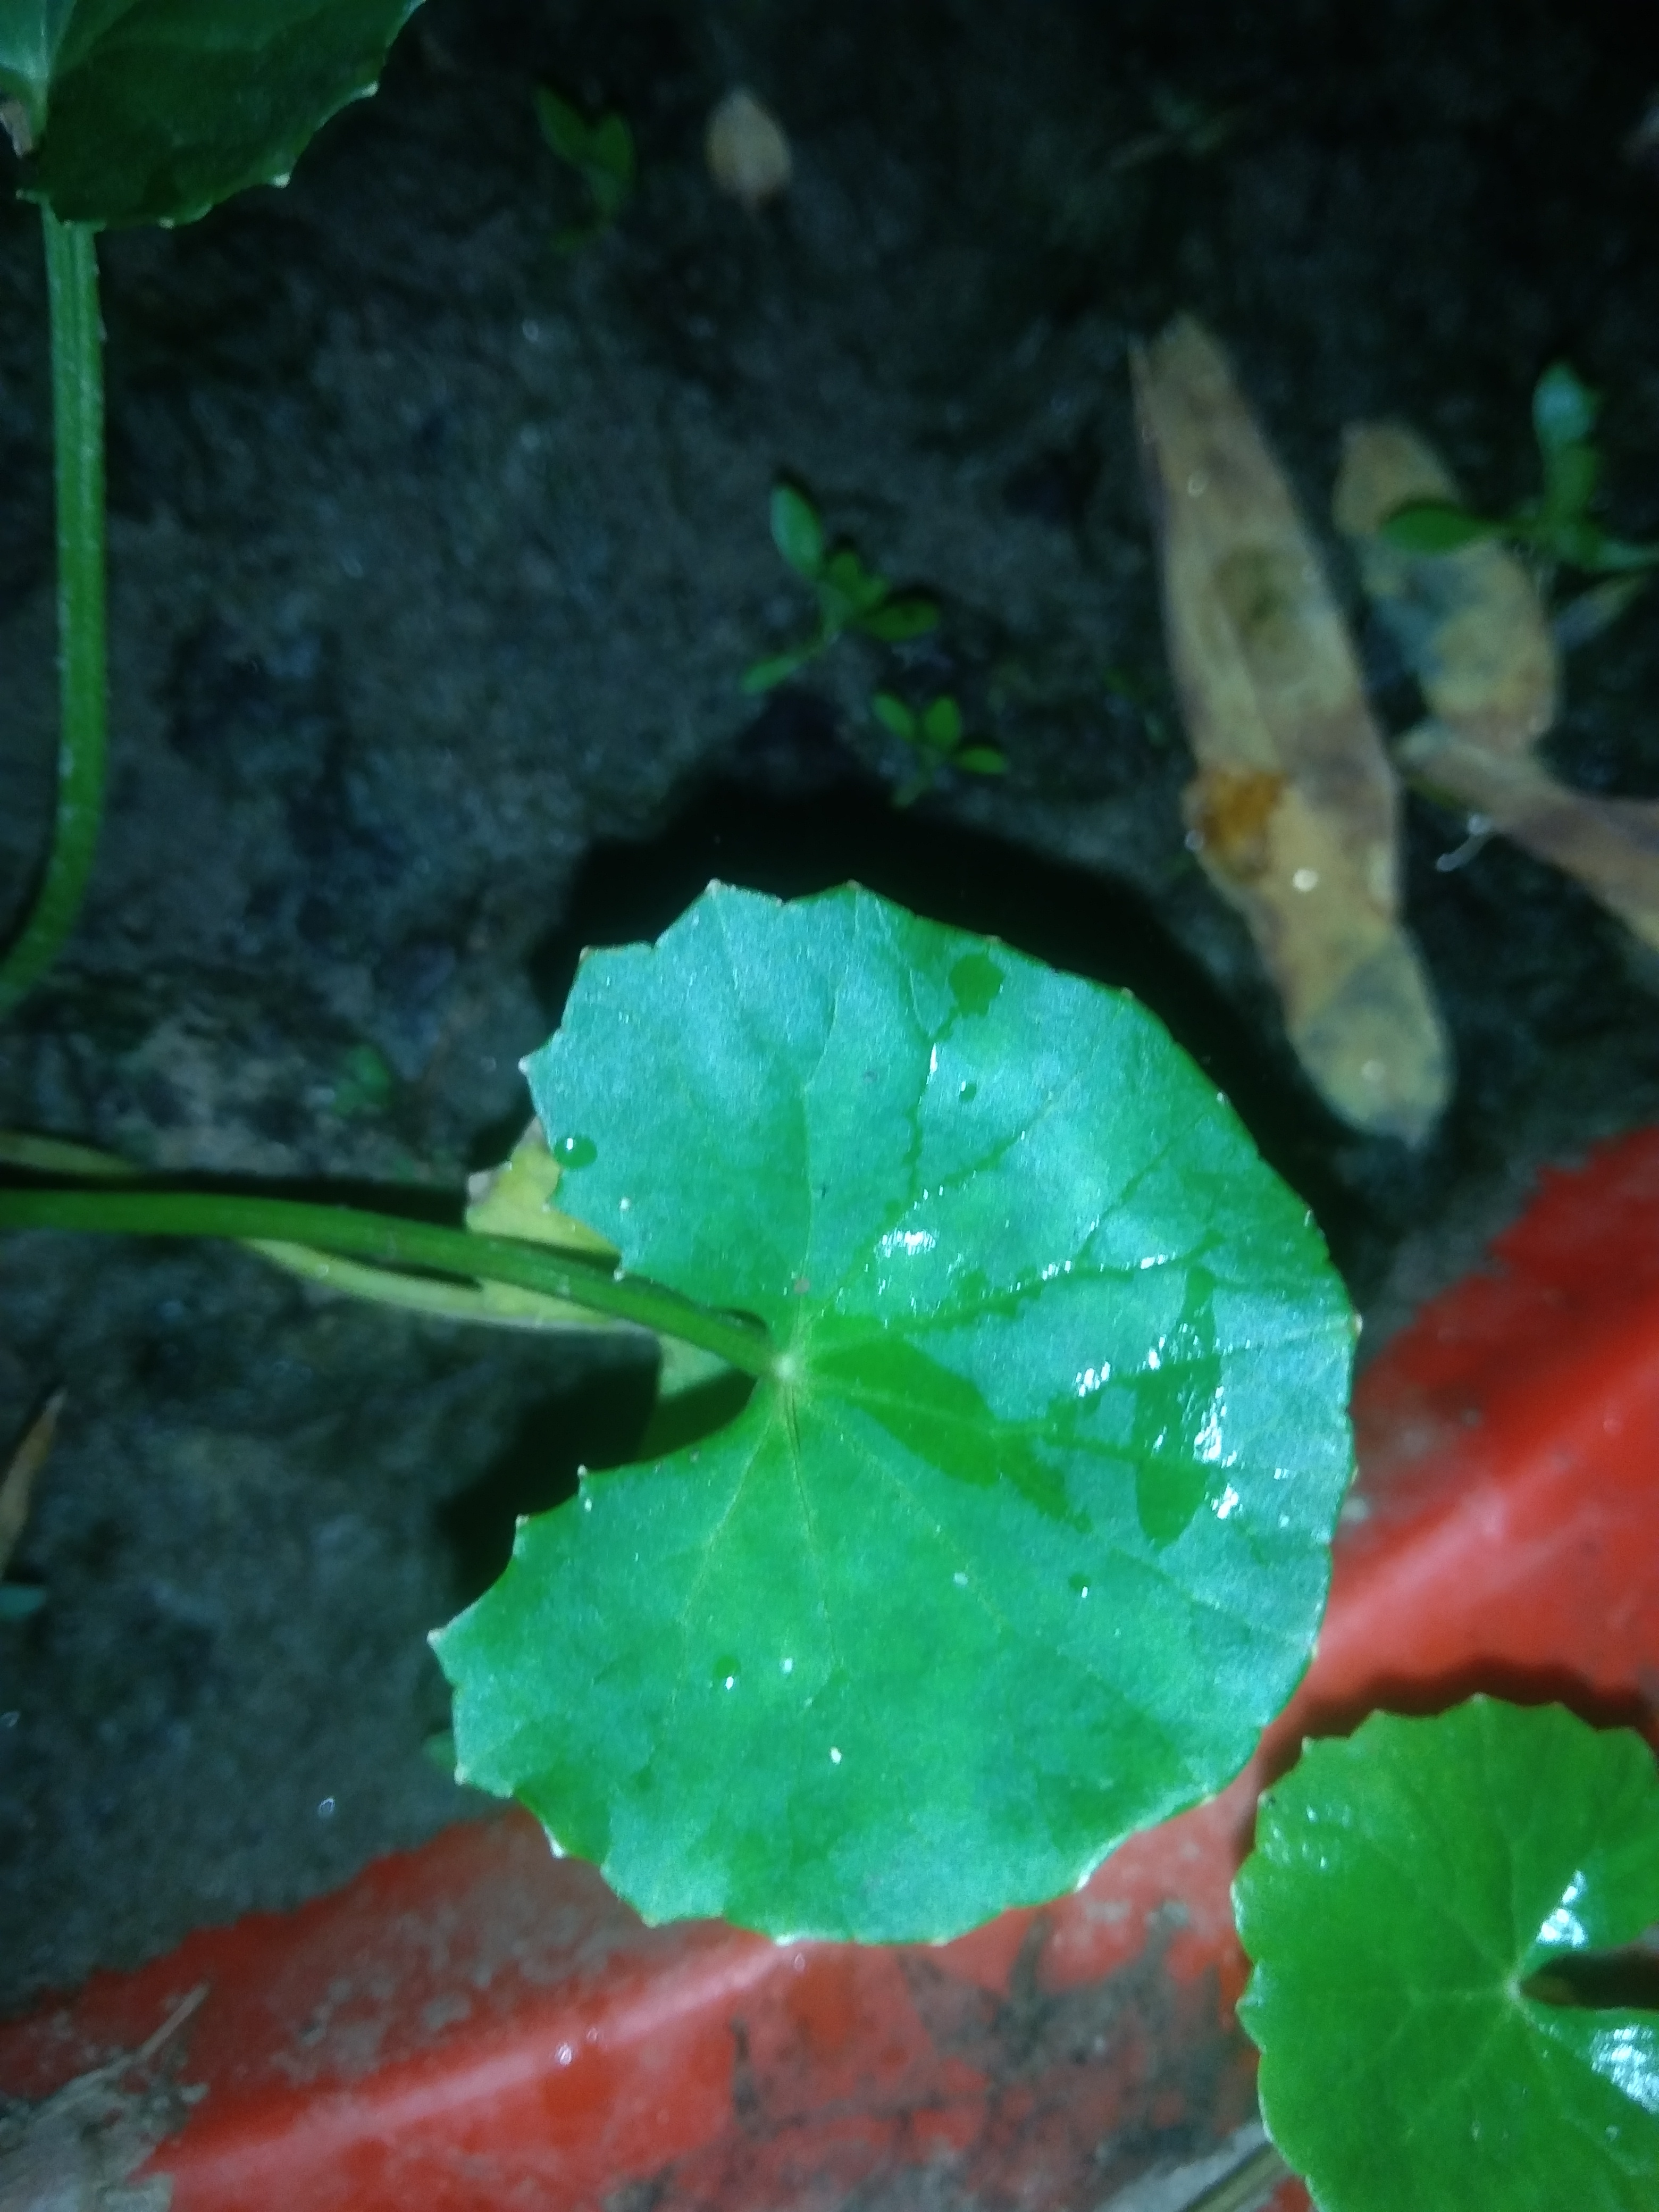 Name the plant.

thankuni
